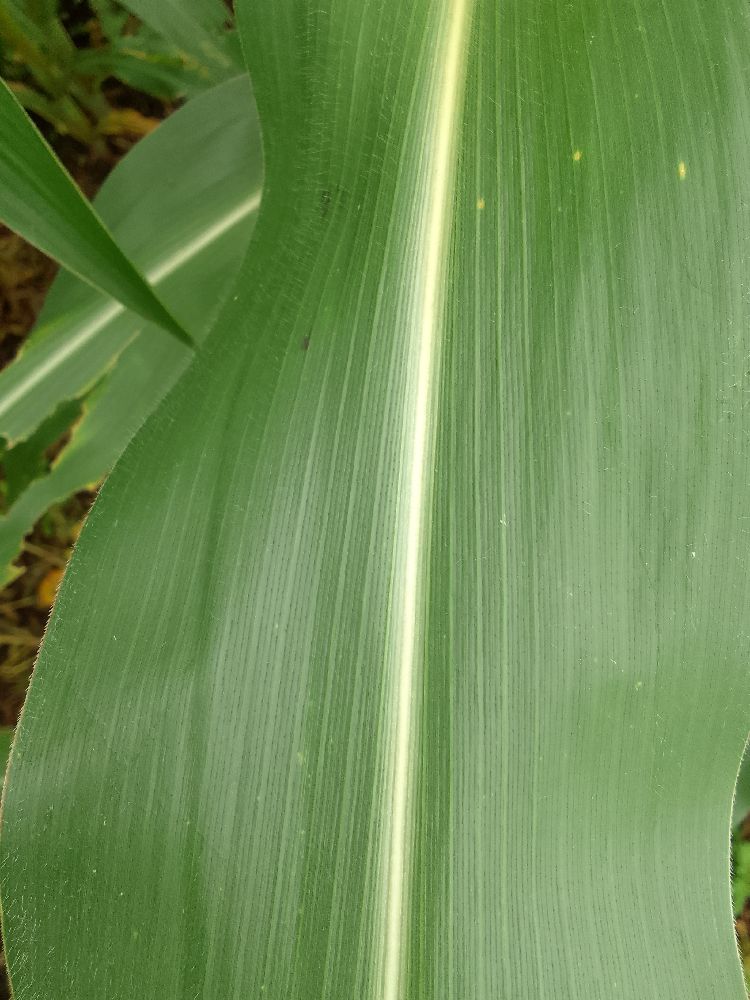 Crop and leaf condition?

maize, healthy
